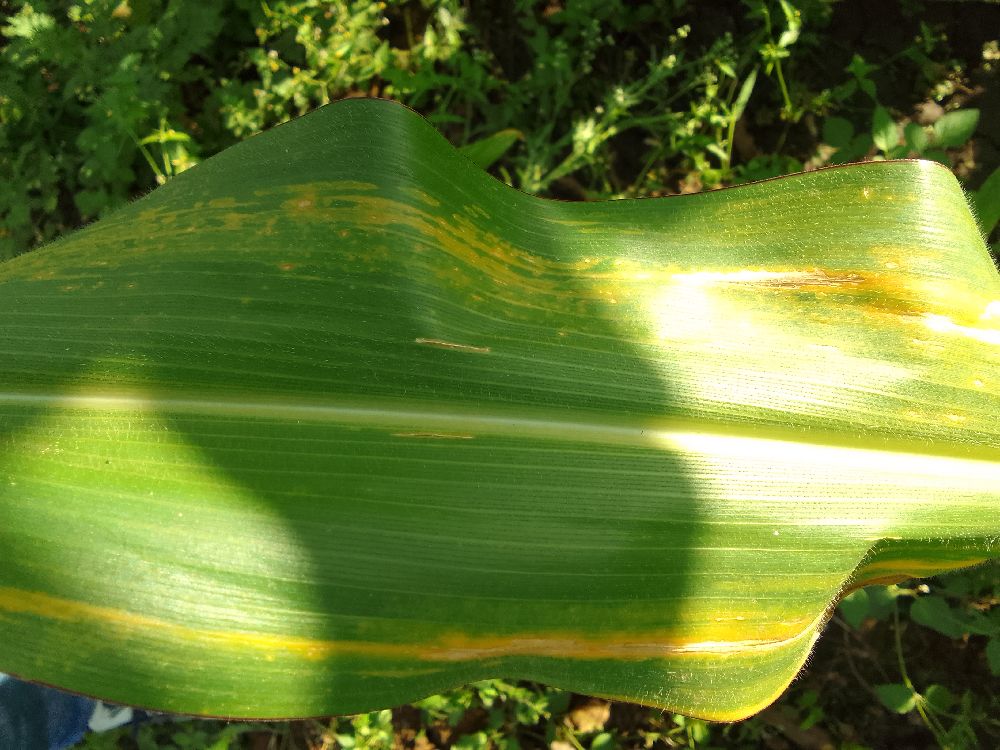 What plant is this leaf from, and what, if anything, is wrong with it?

maize, maize lethal necrosis
